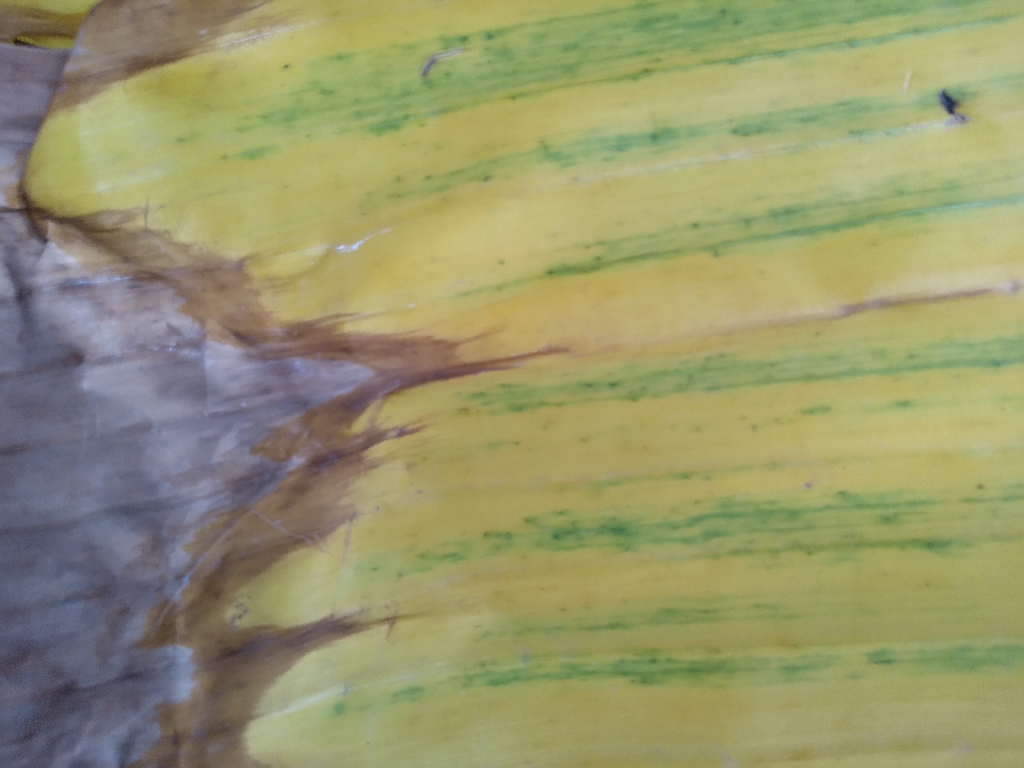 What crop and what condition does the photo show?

banana, fusarium wilt race 1
